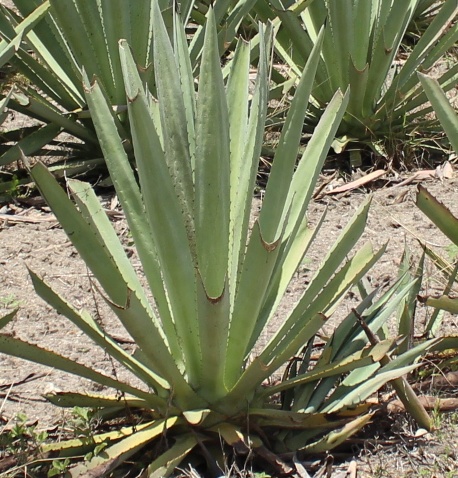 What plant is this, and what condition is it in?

agave, yellow
